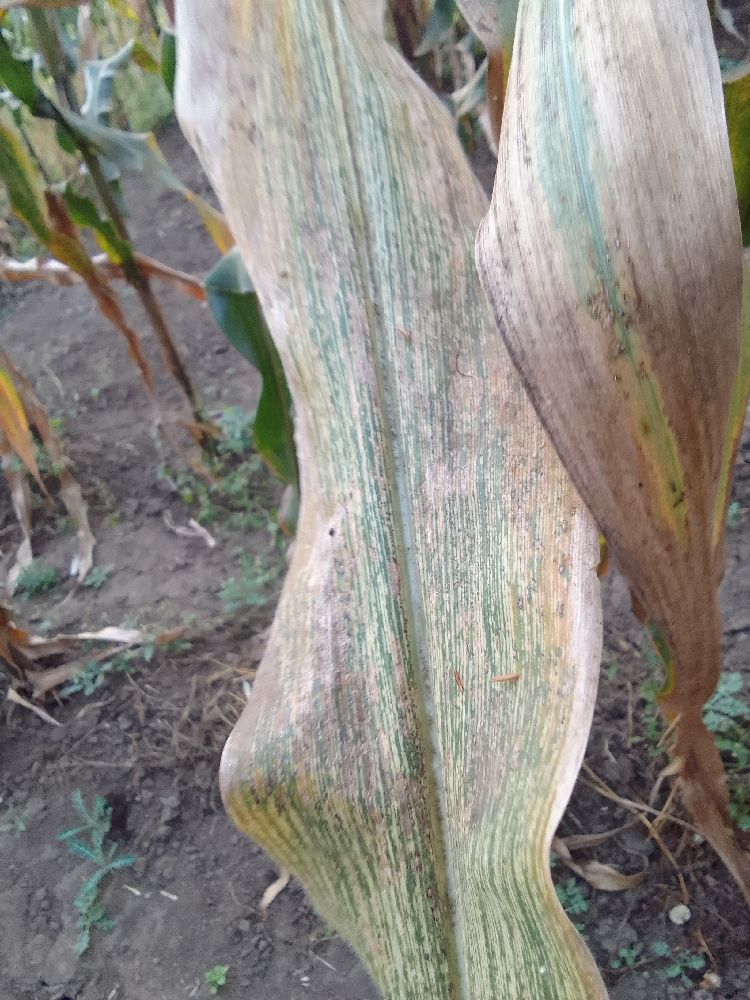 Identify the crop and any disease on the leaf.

maize, maize streak virus
